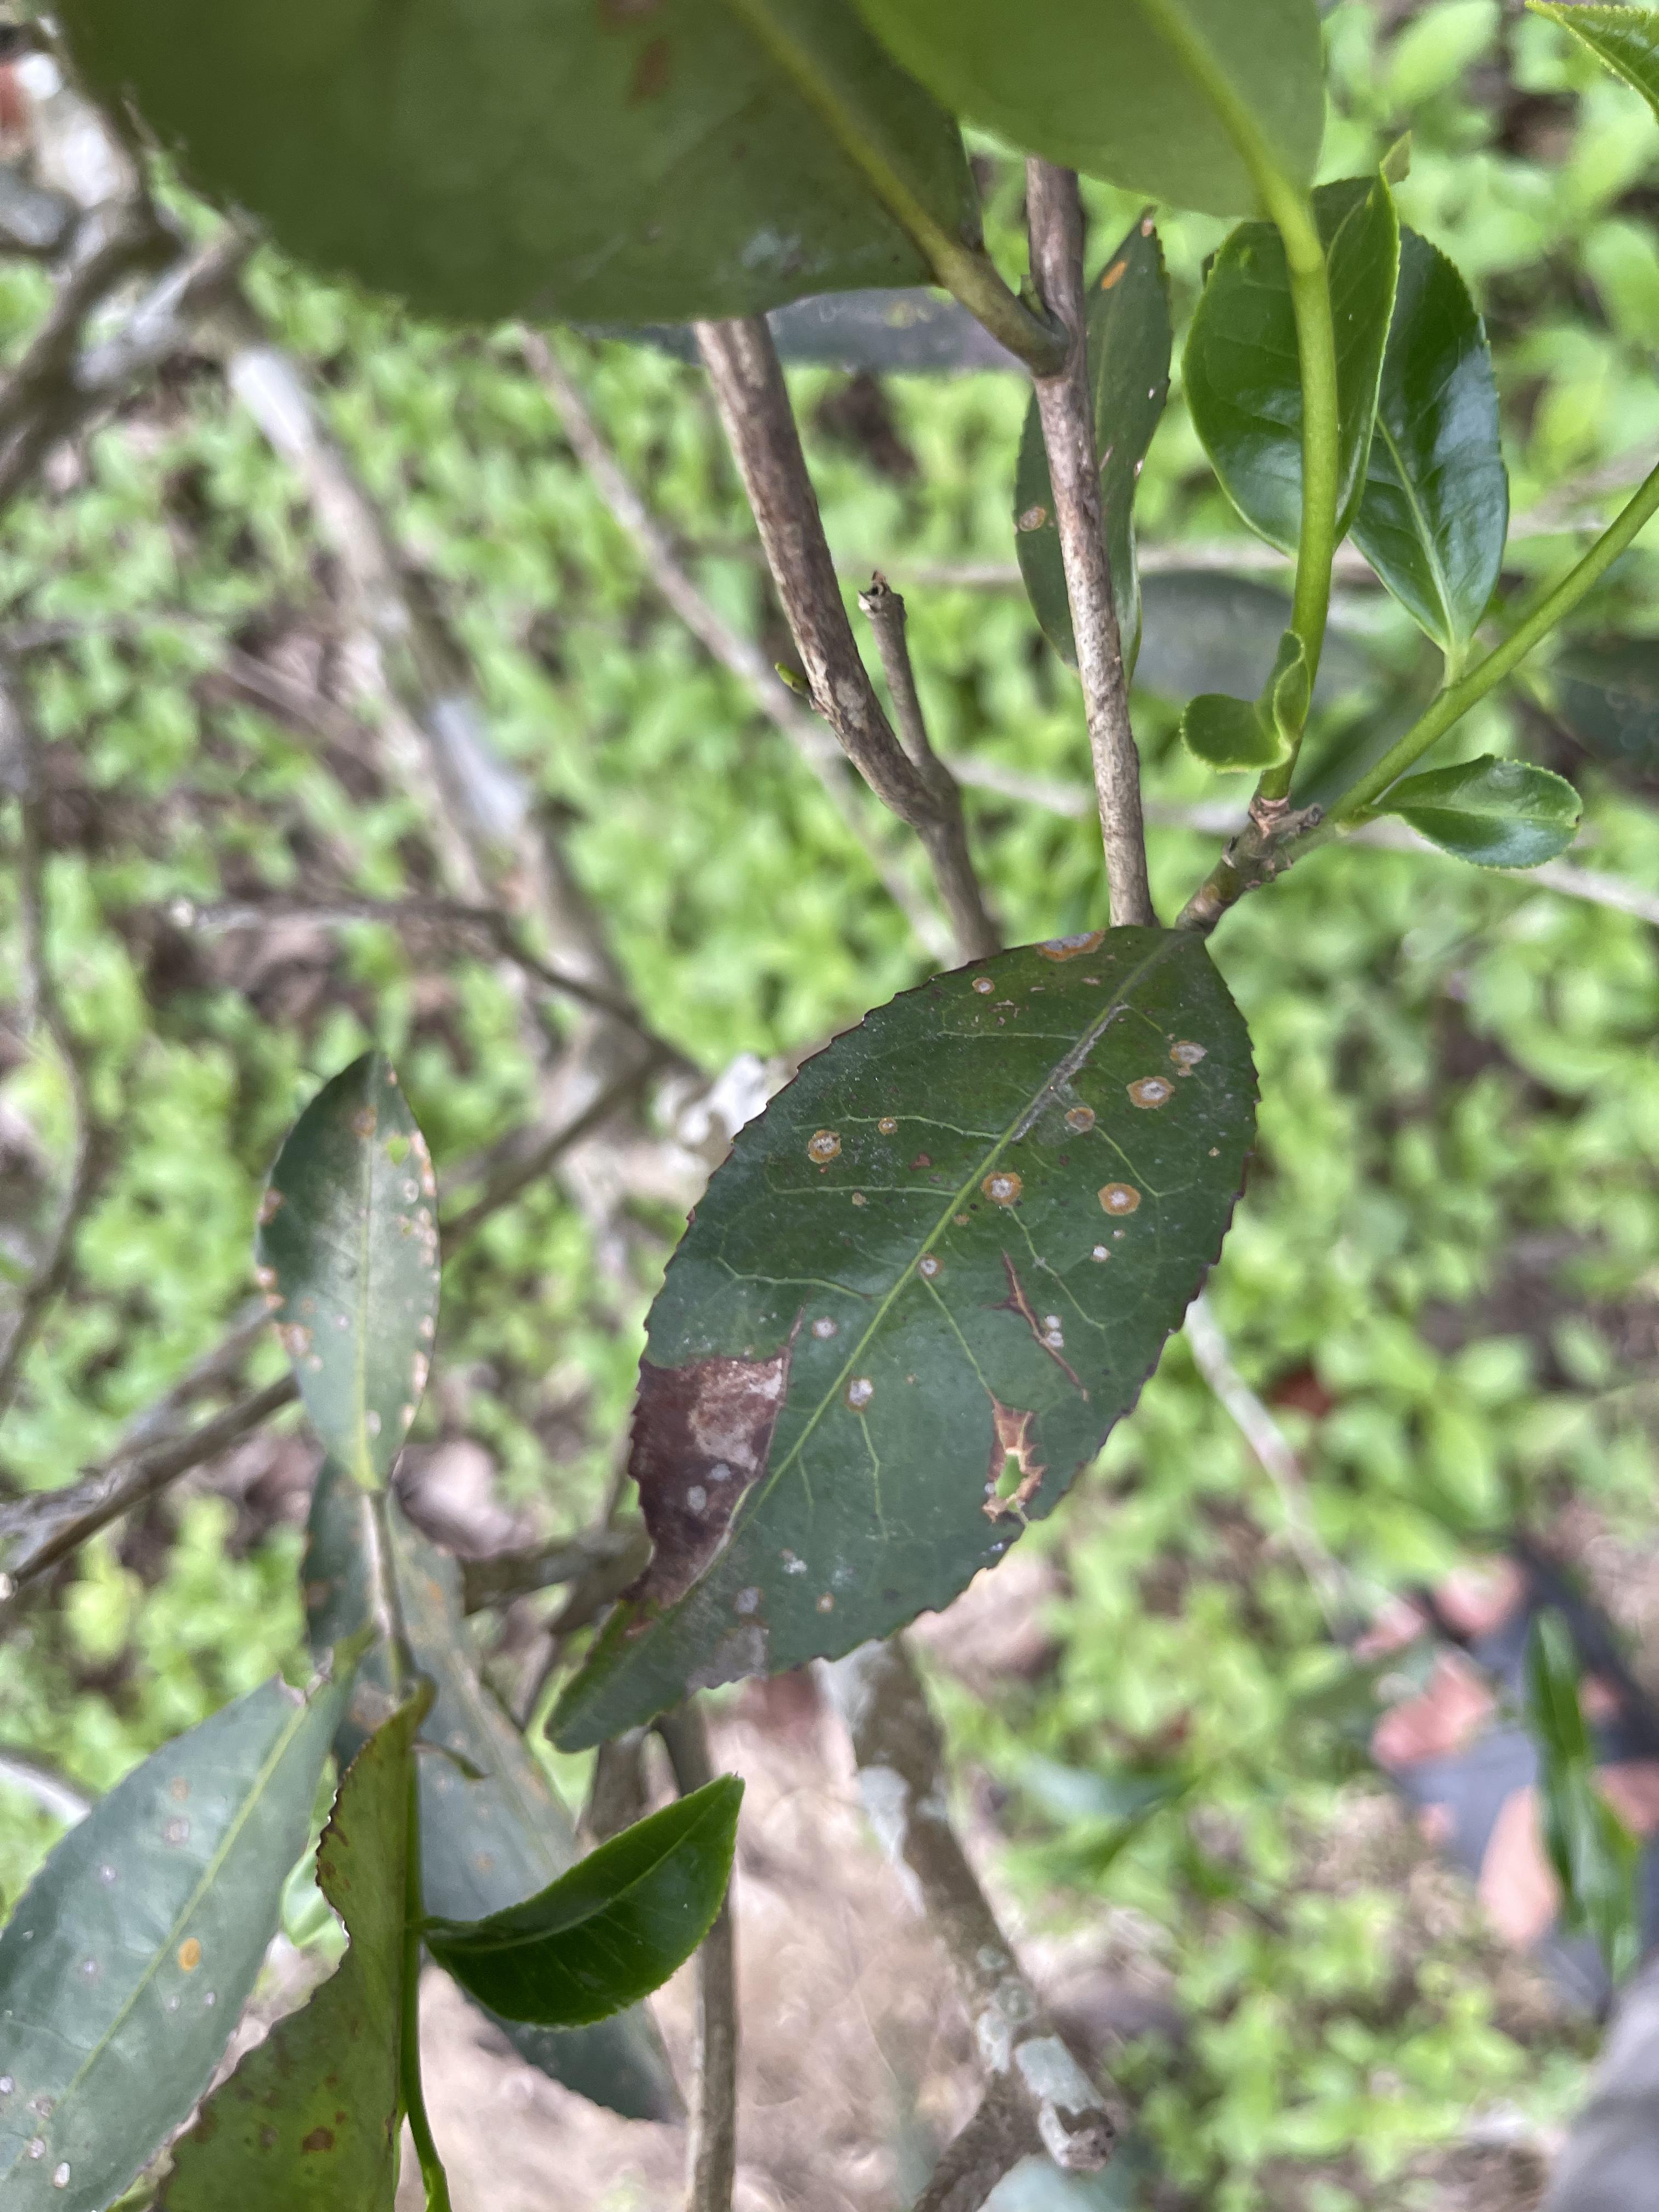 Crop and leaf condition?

tea, blight
